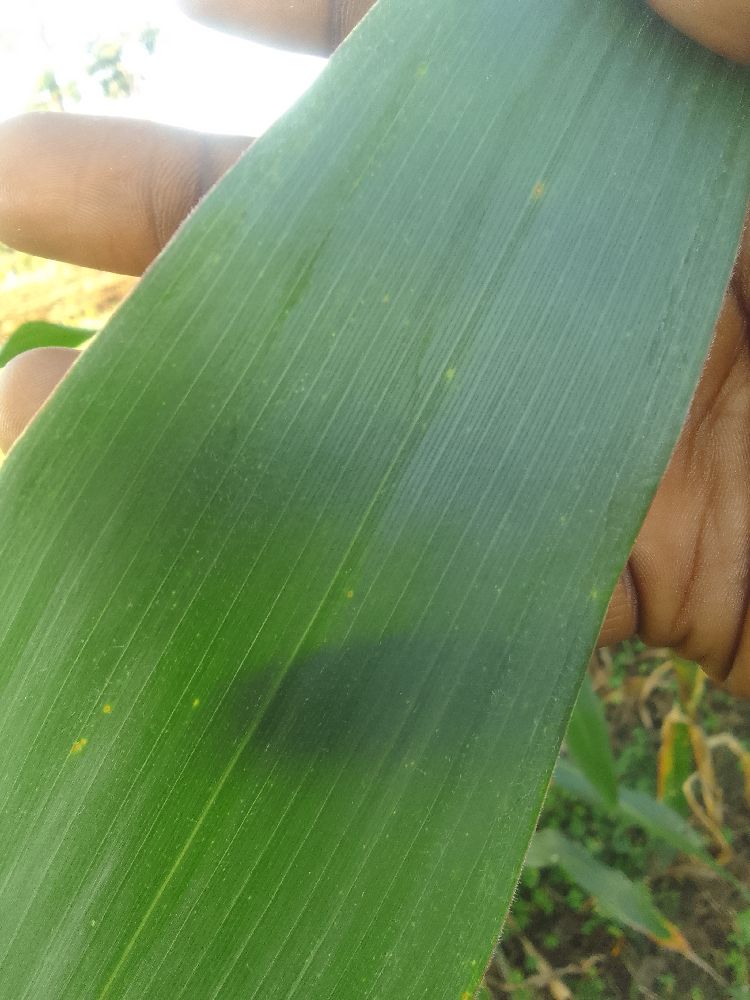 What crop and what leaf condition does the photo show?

maize, healthy
